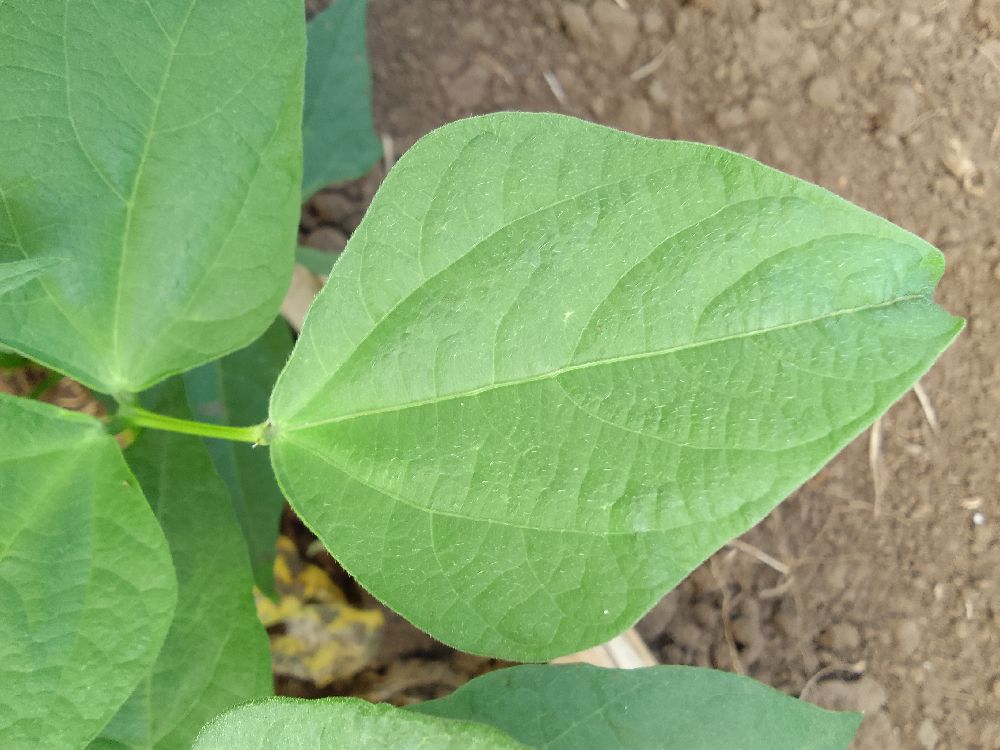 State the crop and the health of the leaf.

common bean, healthy
